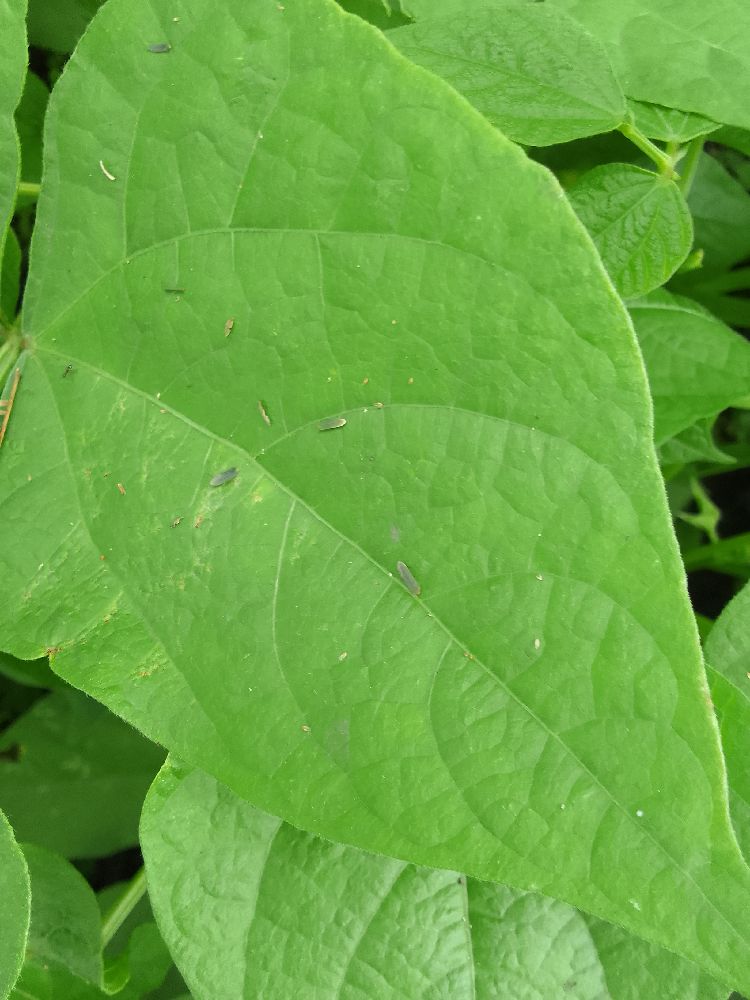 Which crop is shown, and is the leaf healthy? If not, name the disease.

common bean, healthy
